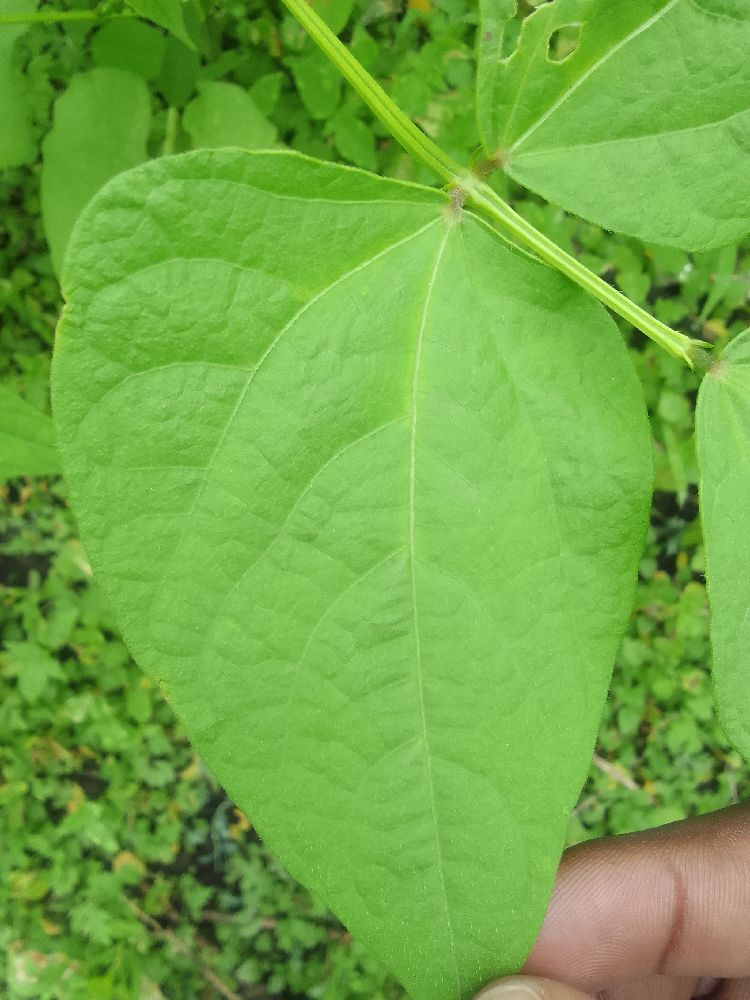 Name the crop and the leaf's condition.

common bean, healthy
